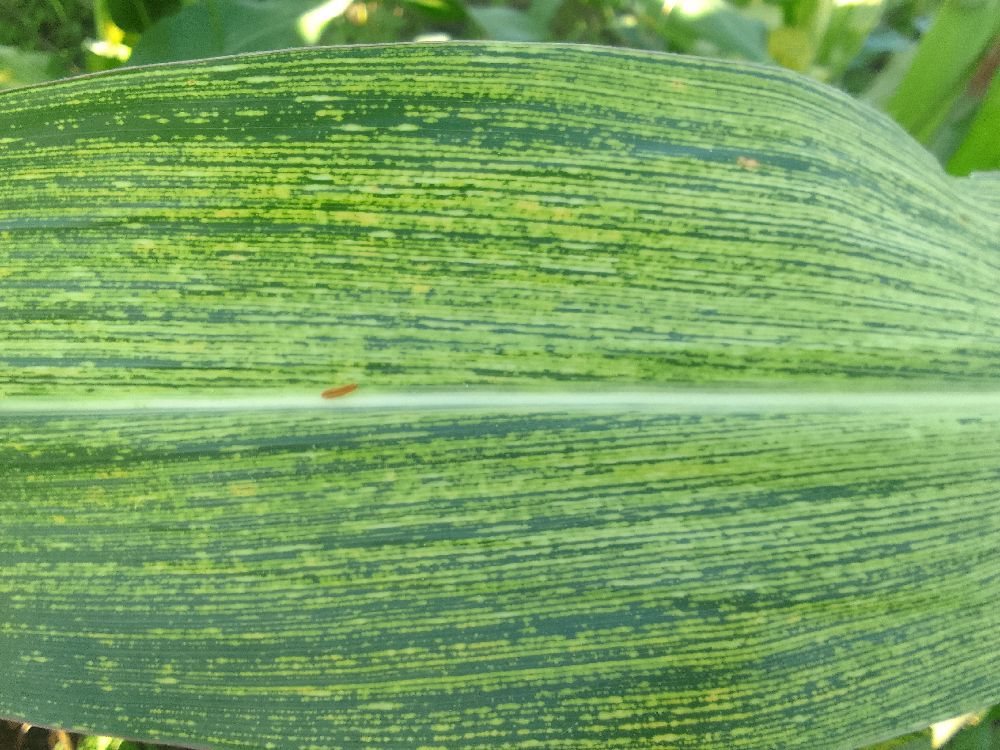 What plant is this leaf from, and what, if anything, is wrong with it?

maize, maize streak virus
